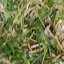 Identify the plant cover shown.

grass
